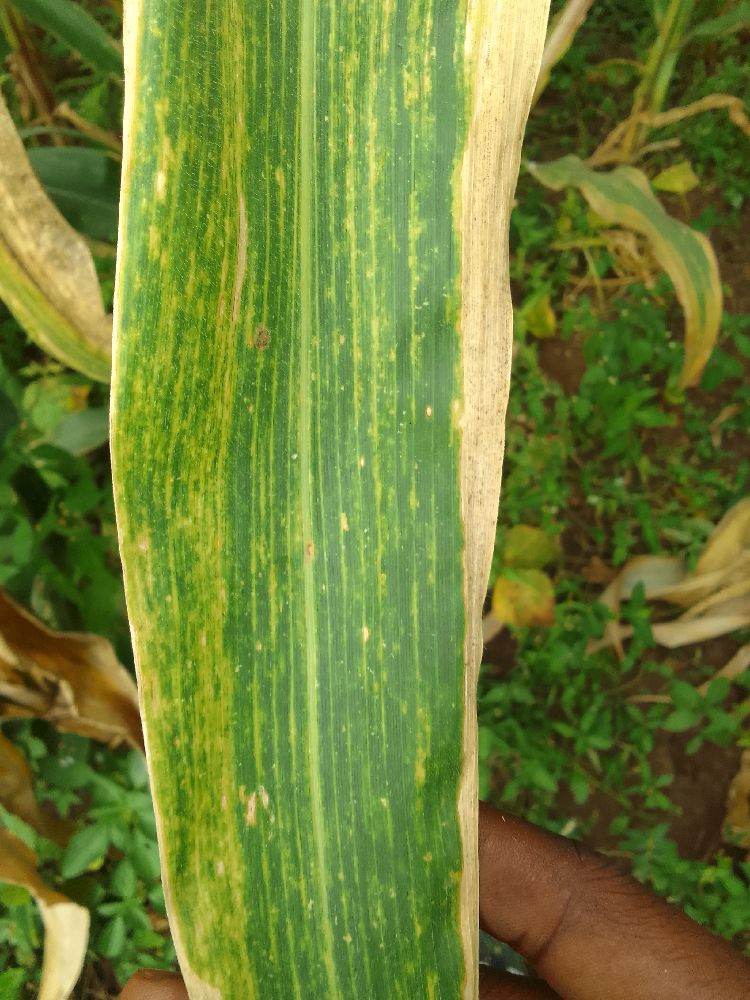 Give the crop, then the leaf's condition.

maize, maize lethal necrosis
